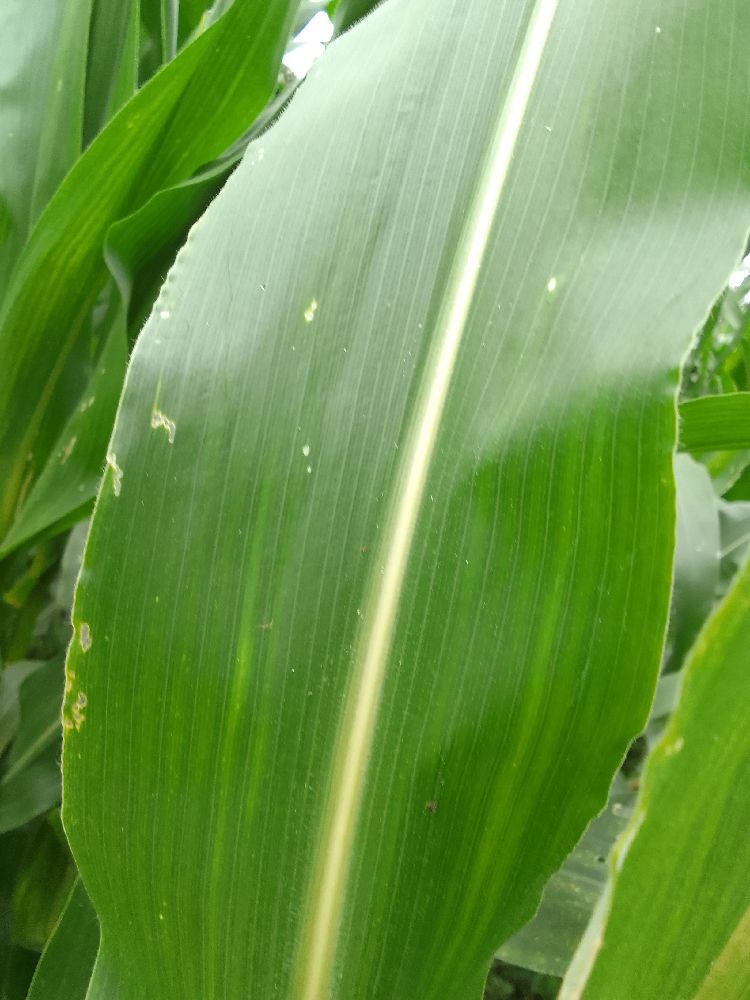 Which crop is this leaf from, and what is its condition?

maize, healthy
